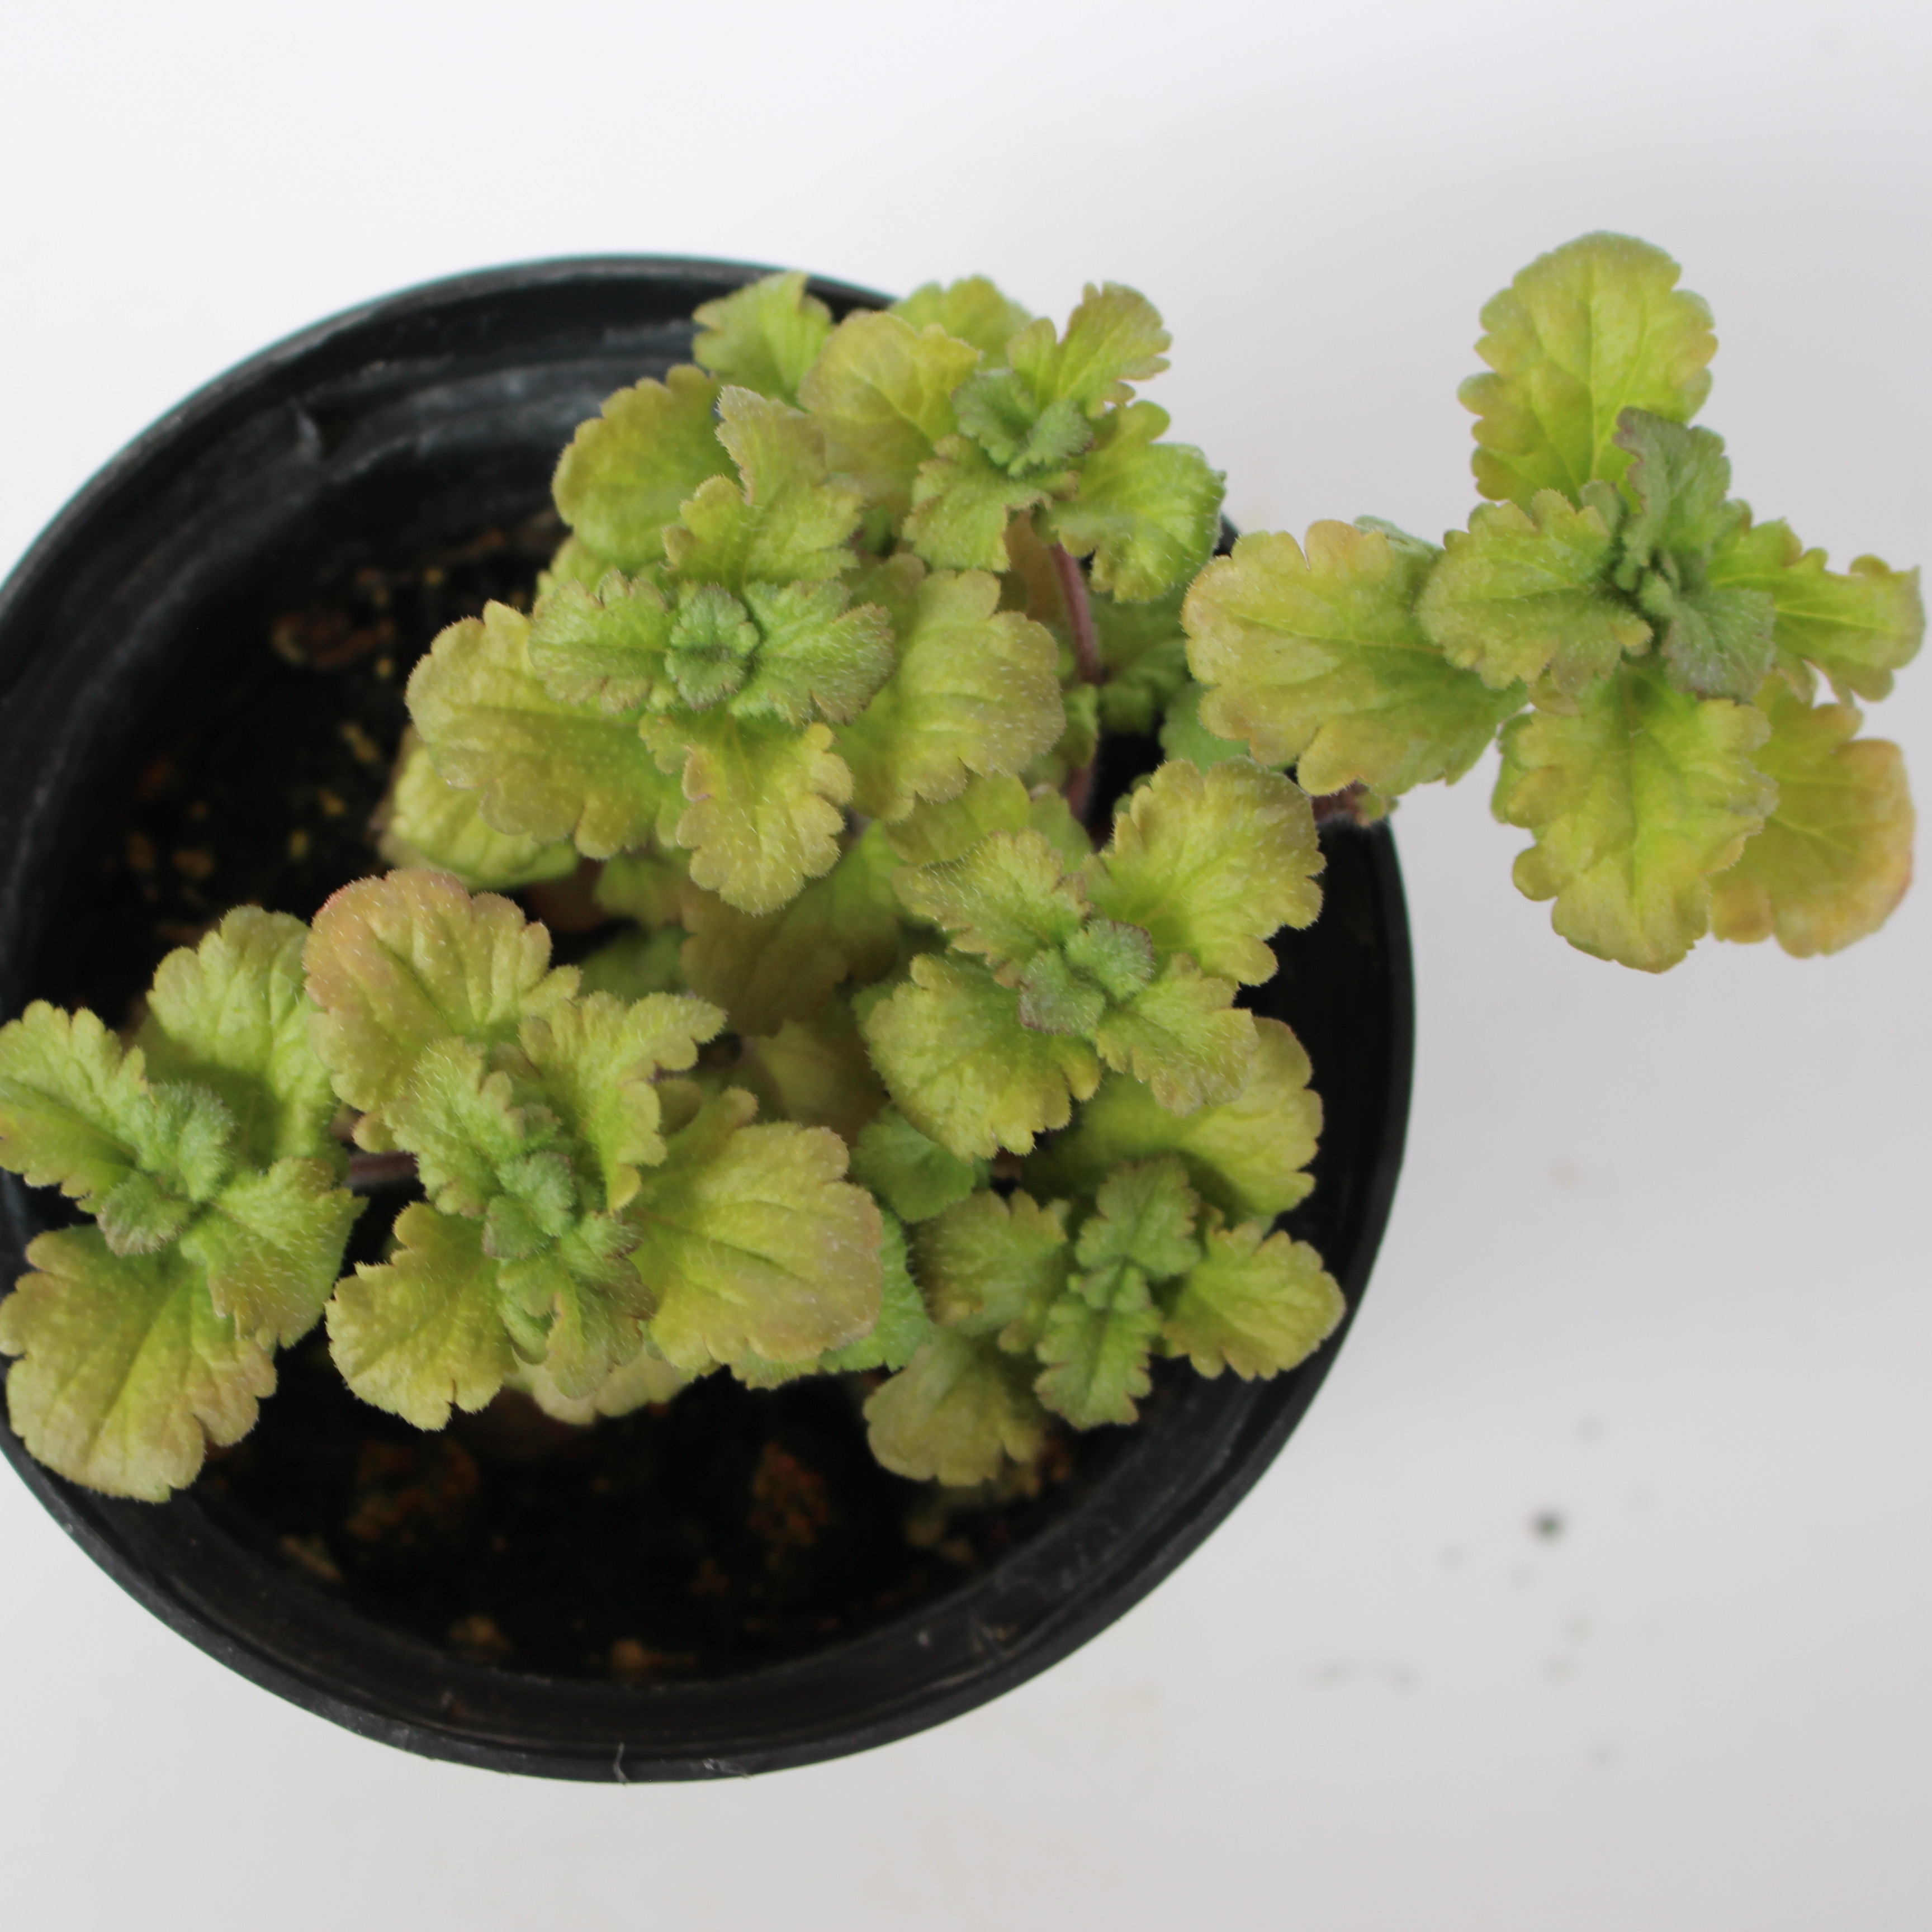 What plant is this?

Veronica persica
